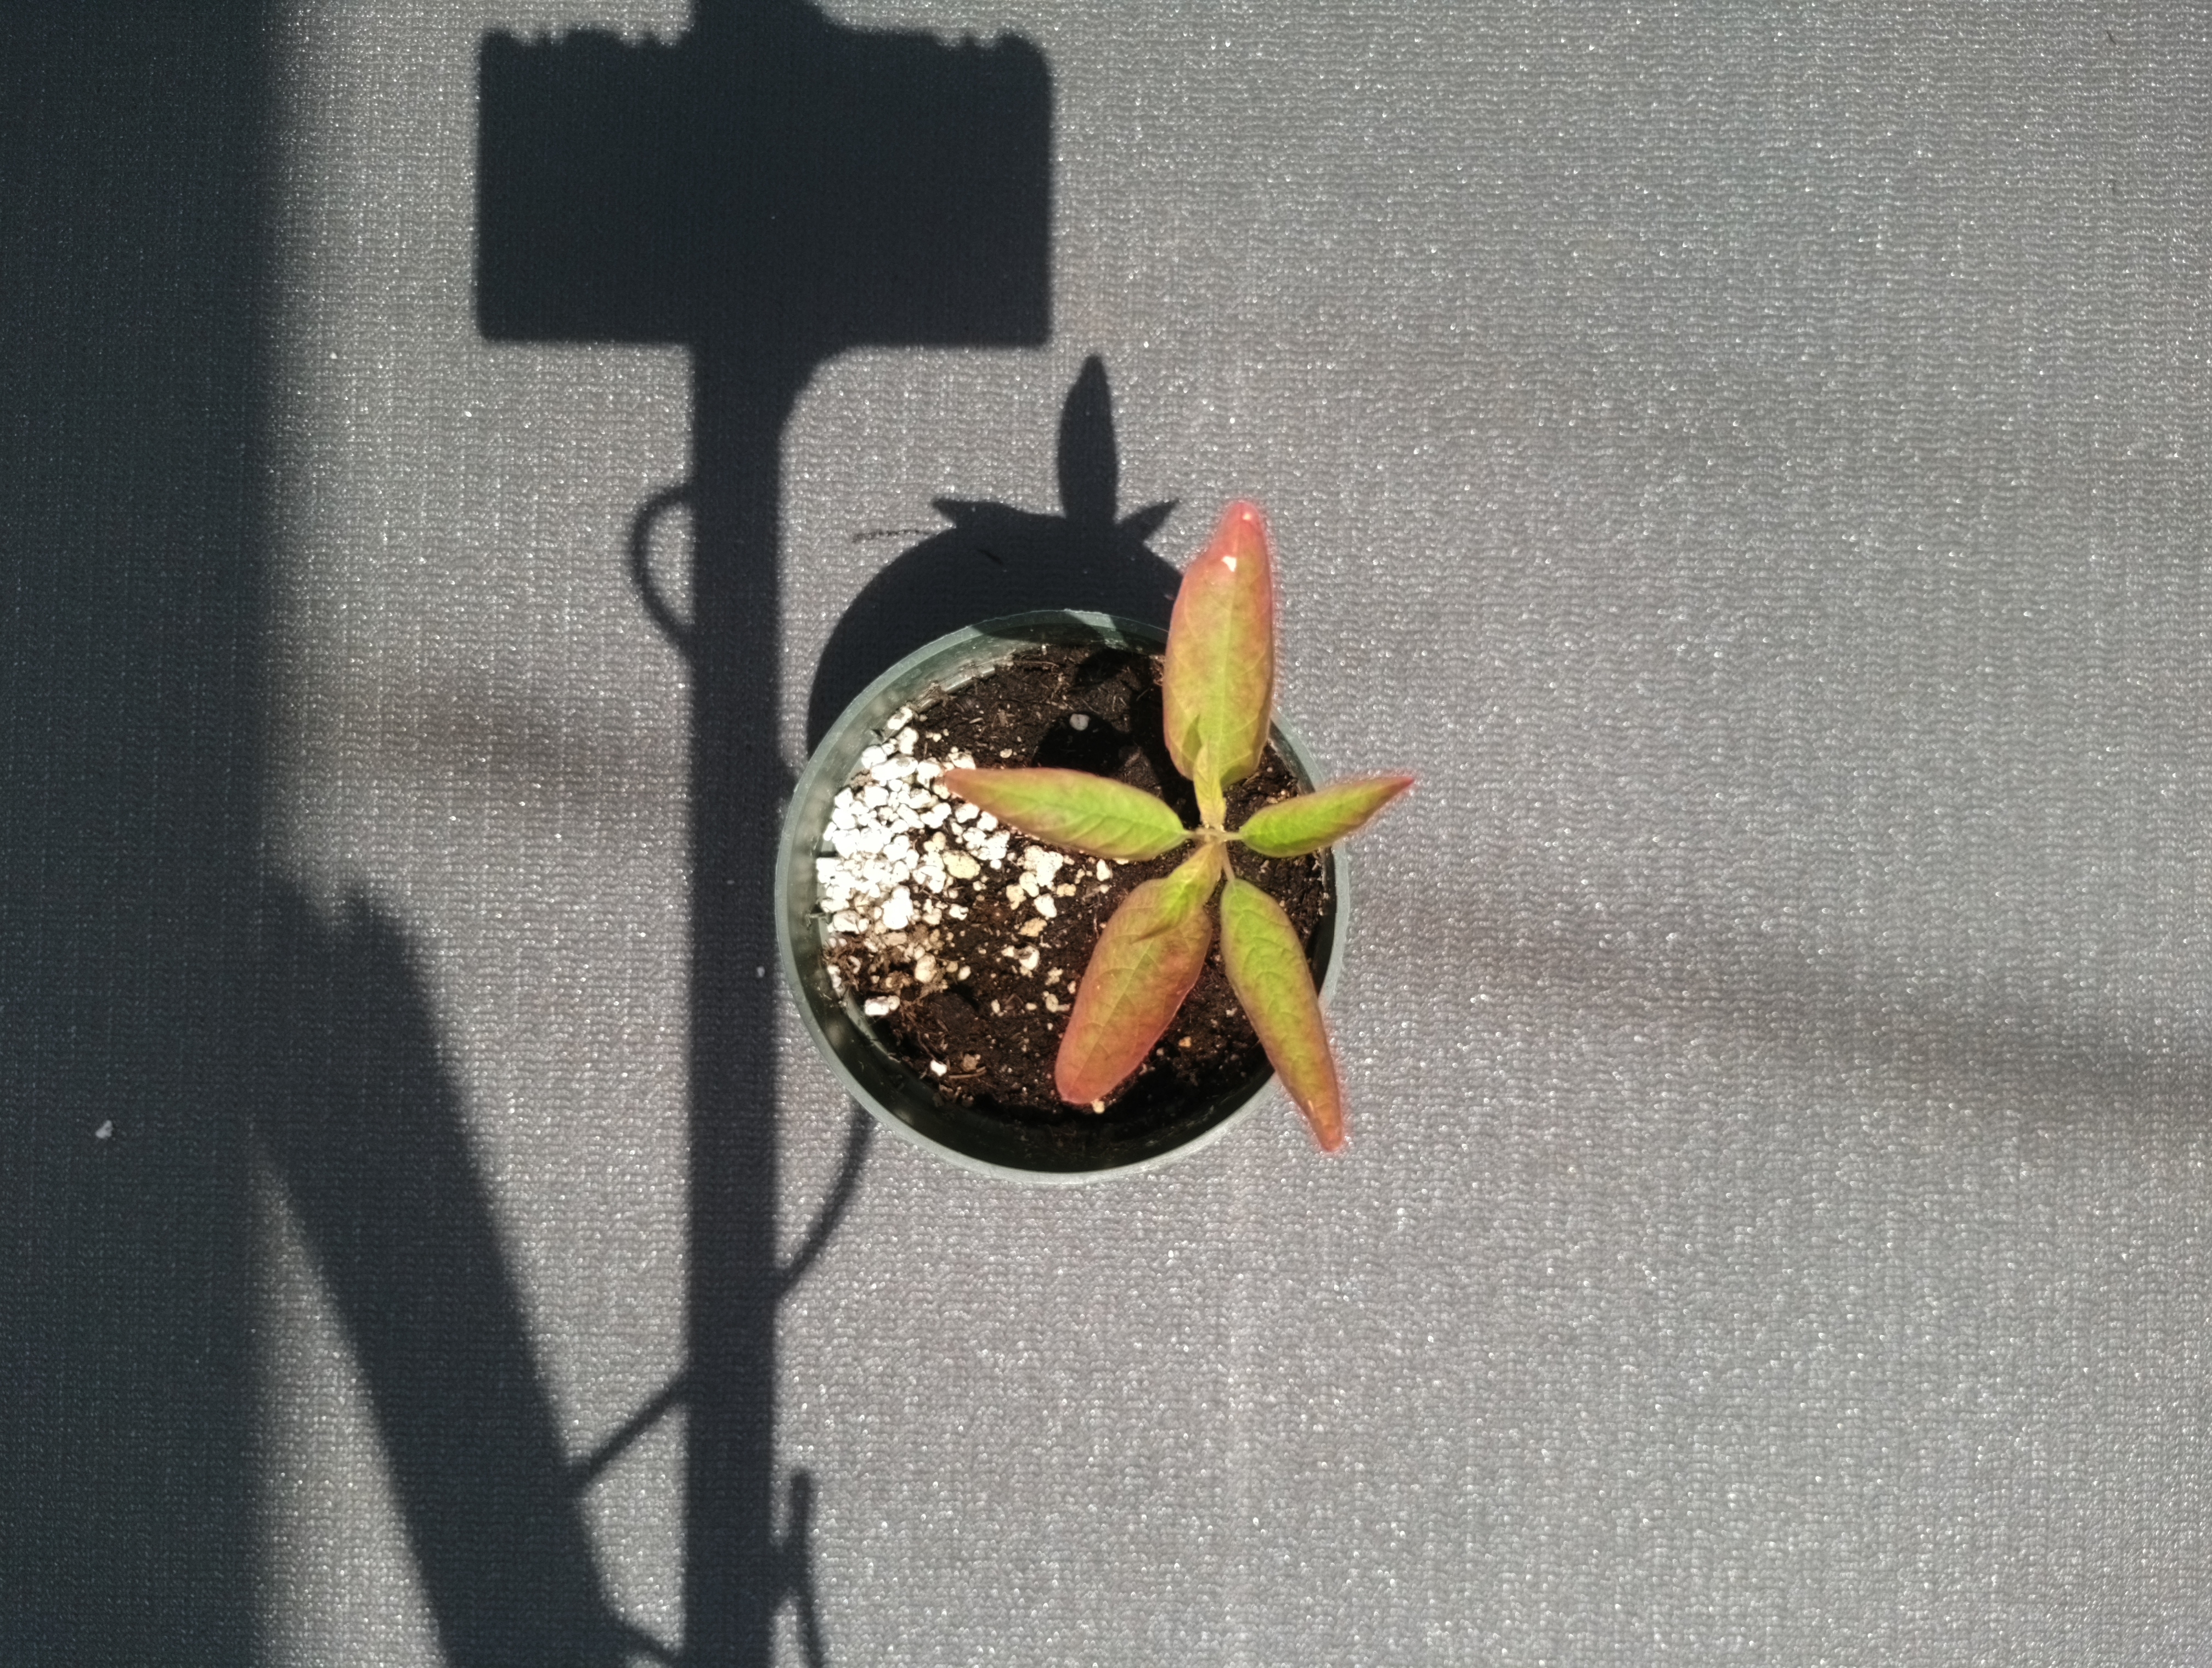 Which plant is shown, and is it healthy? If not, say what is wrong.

waterhemp, chlorosis only
